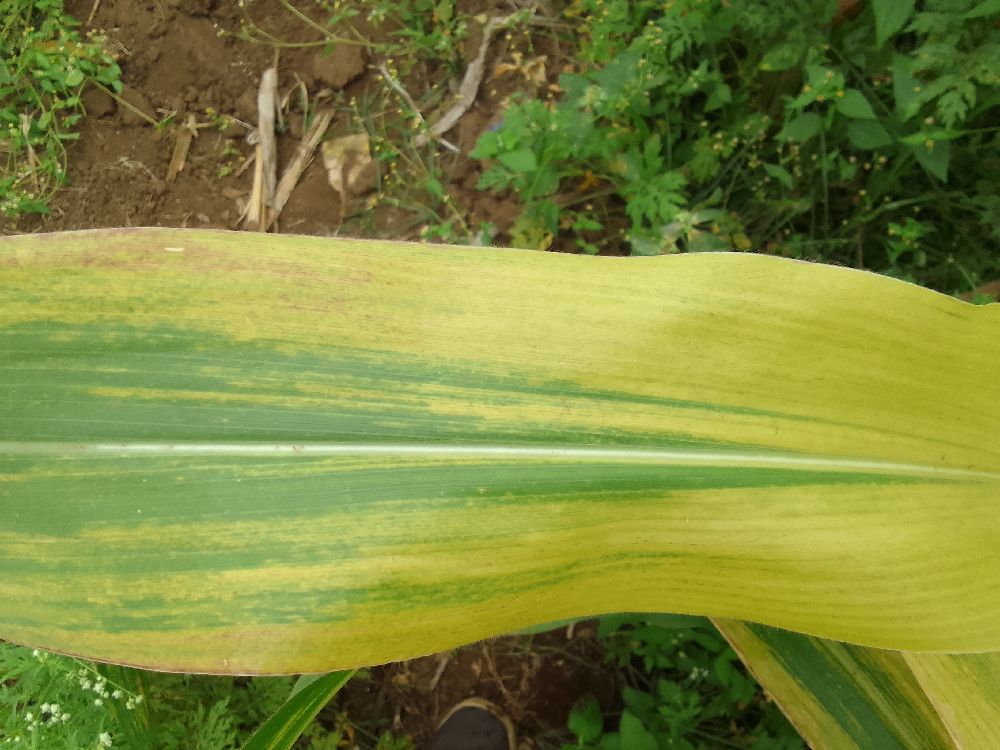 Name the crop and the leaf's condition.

maize, maize lethal necrosis
